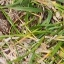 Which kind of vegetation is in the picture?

grass
